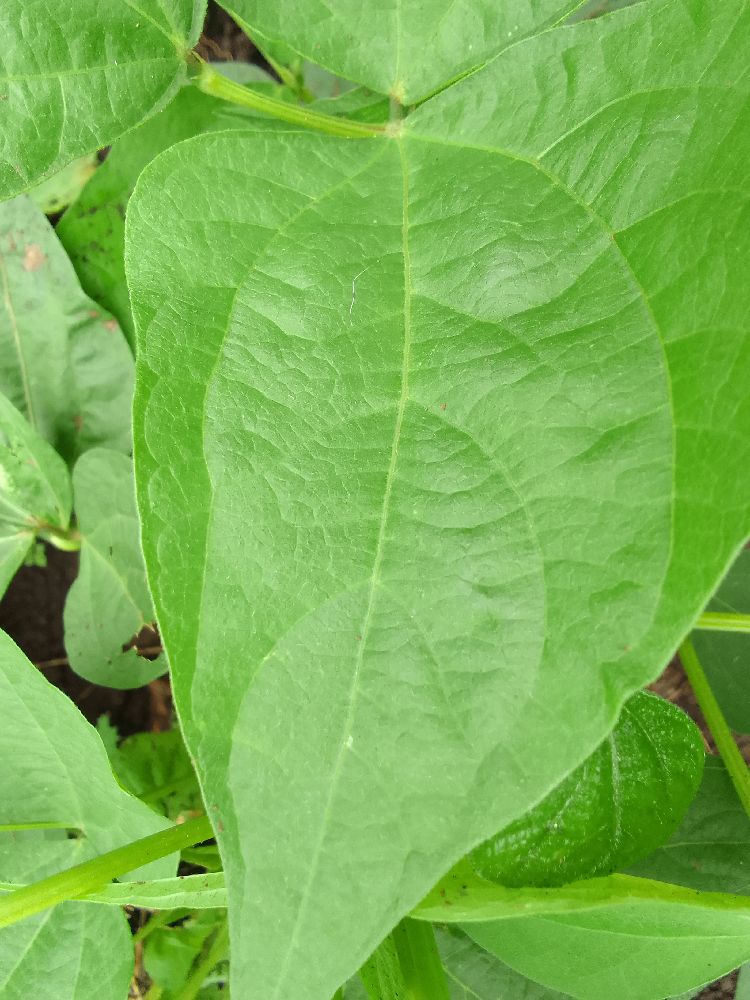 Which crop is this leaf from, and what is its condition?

common bean, healthy
